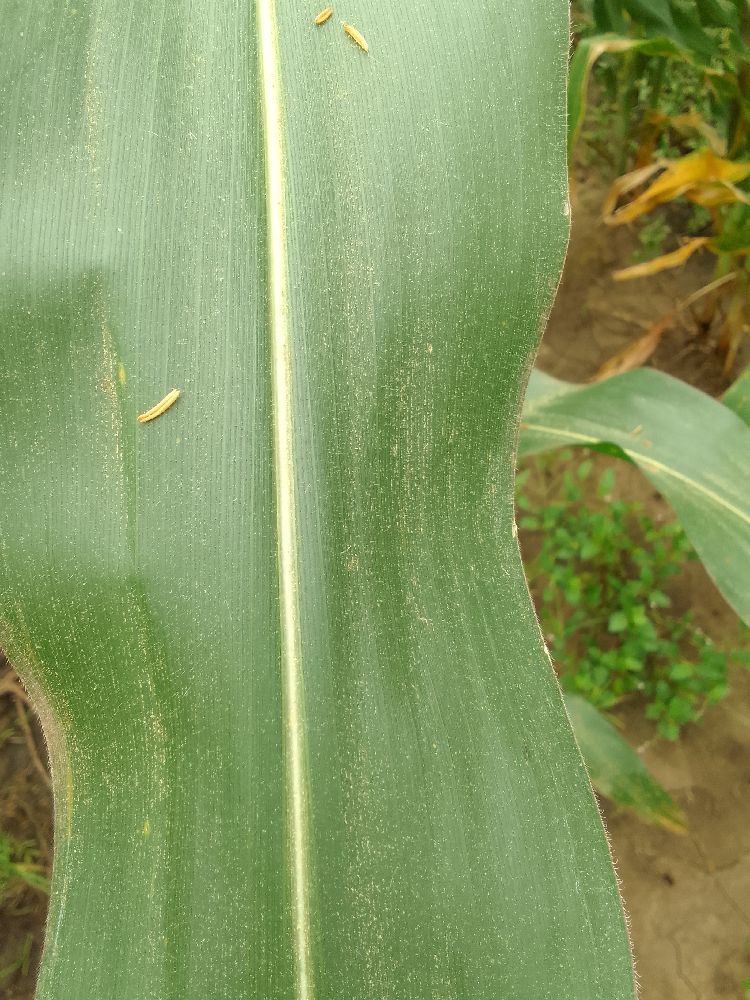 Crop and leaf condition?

maize, healthy
